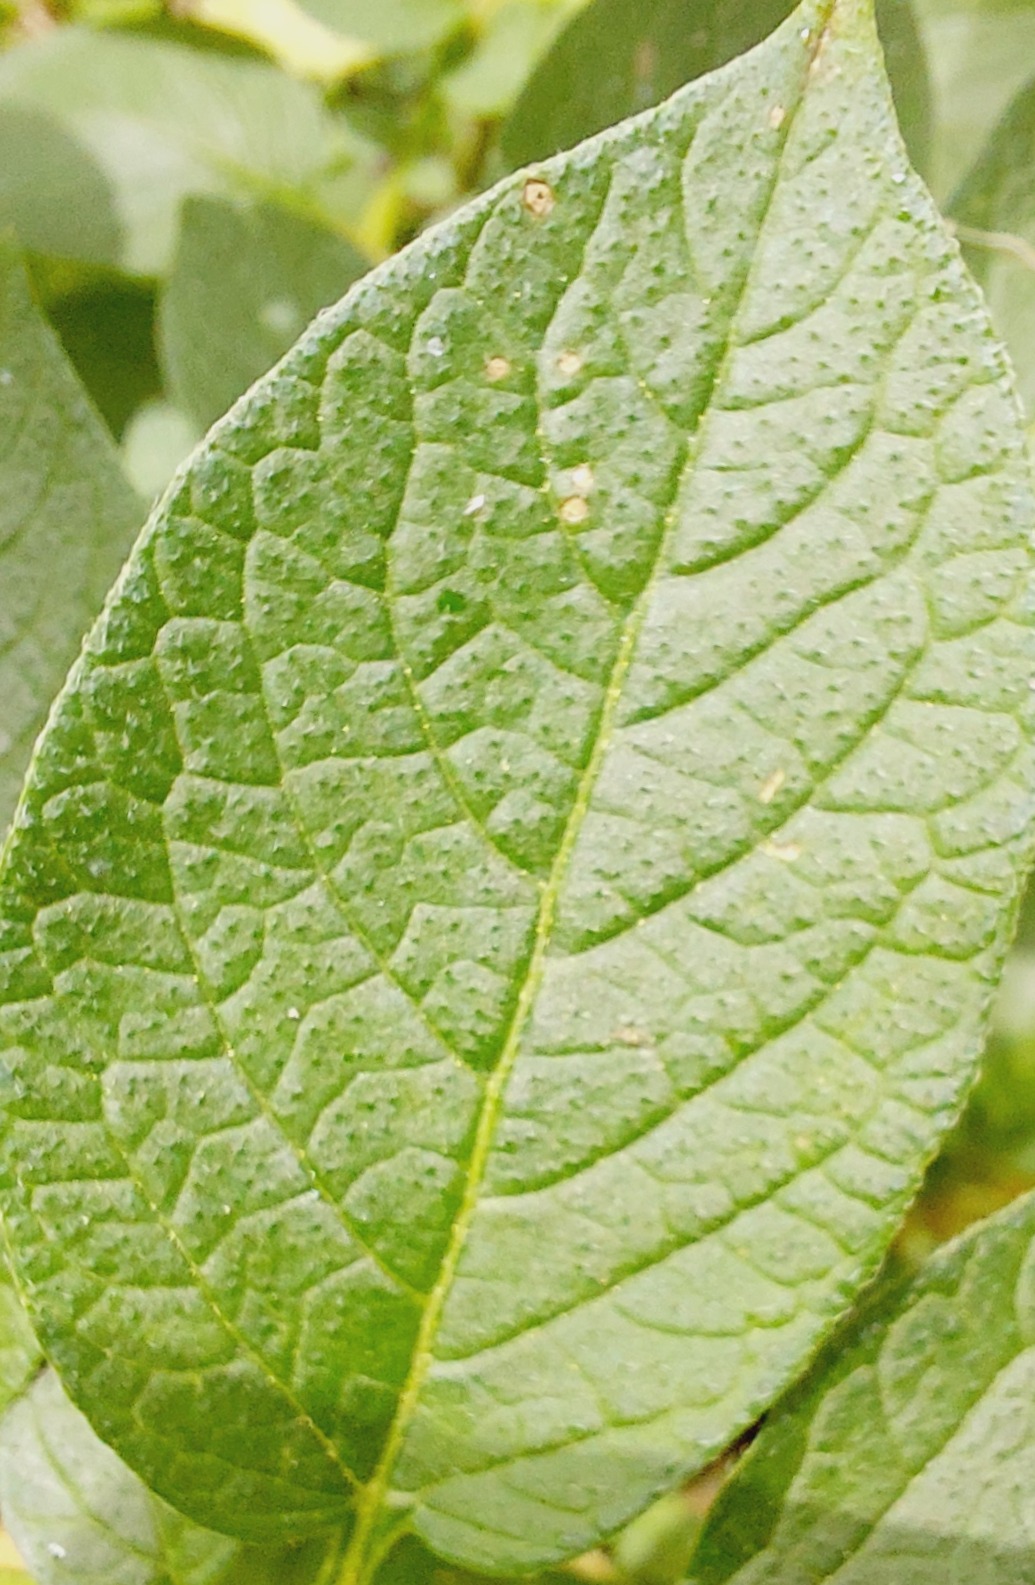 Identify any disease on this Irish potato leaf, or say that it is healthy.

healthy
